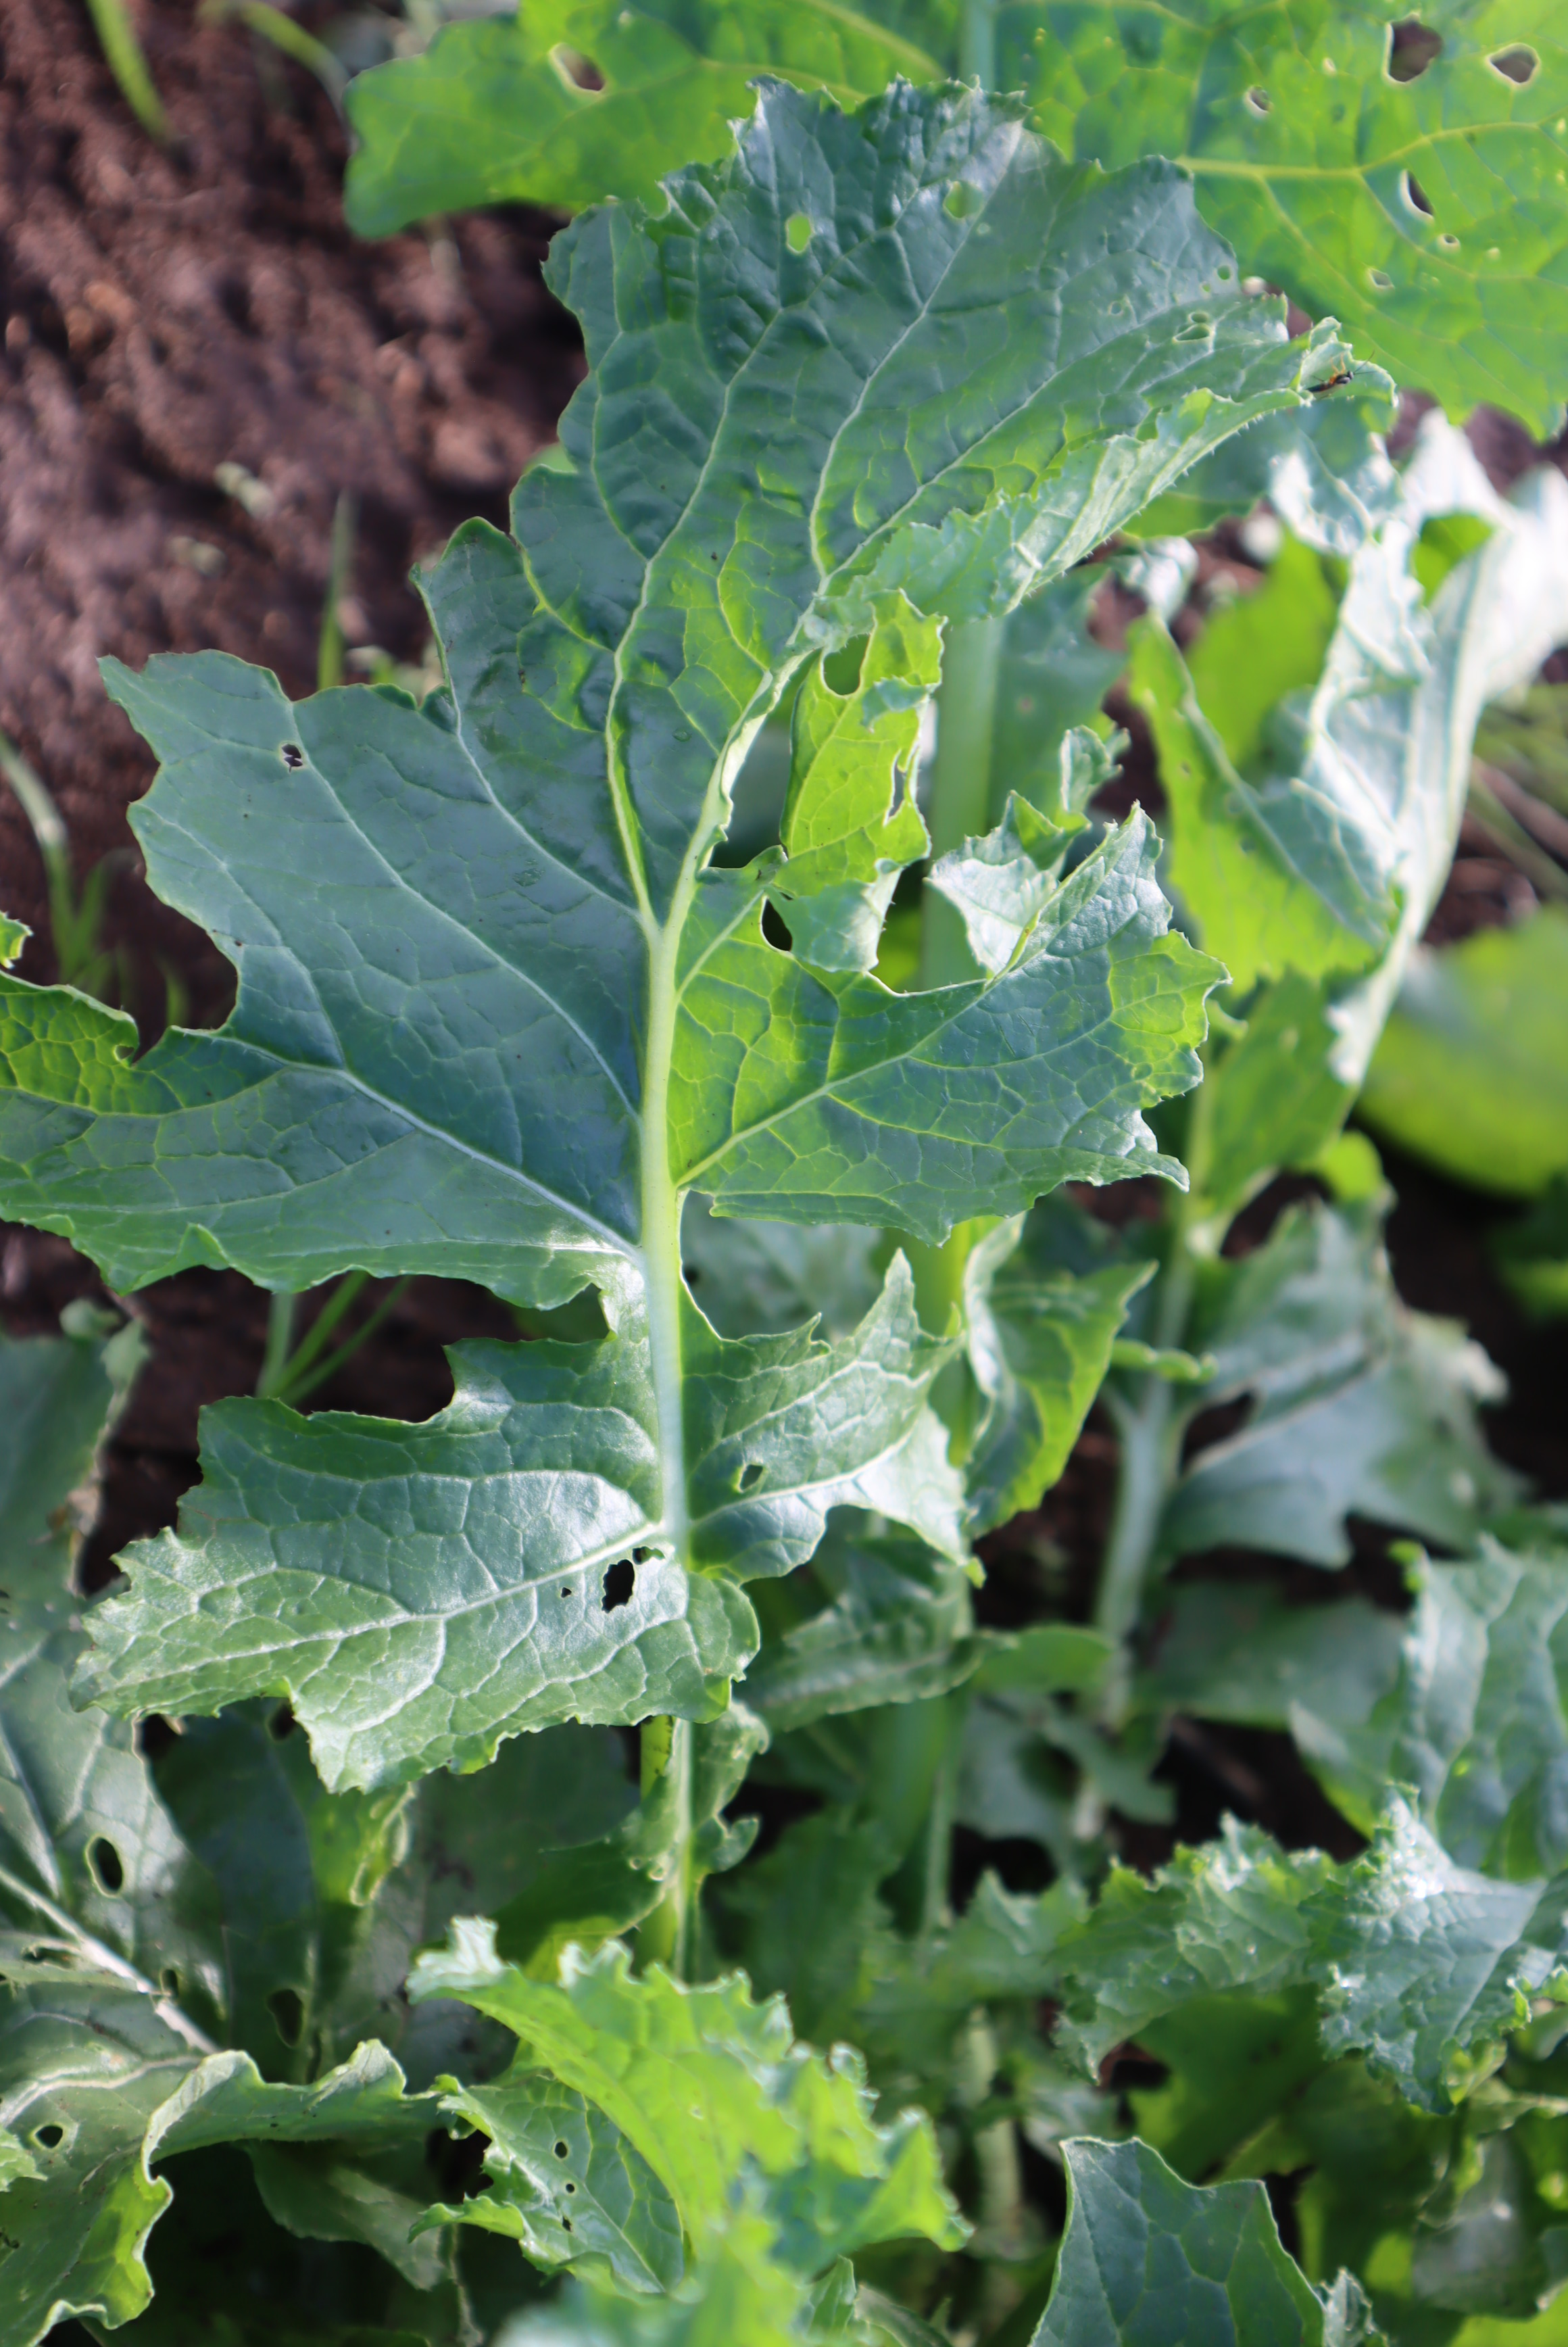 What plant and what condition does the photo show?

rapini, phytophagous
